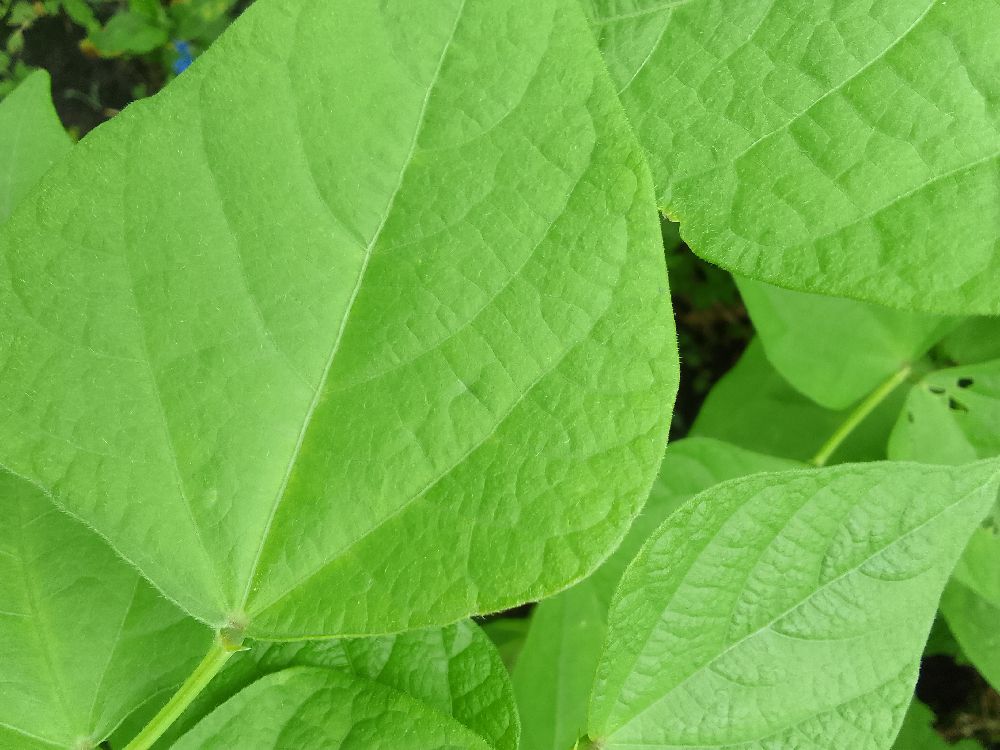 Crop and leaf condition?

common bean, healthy
